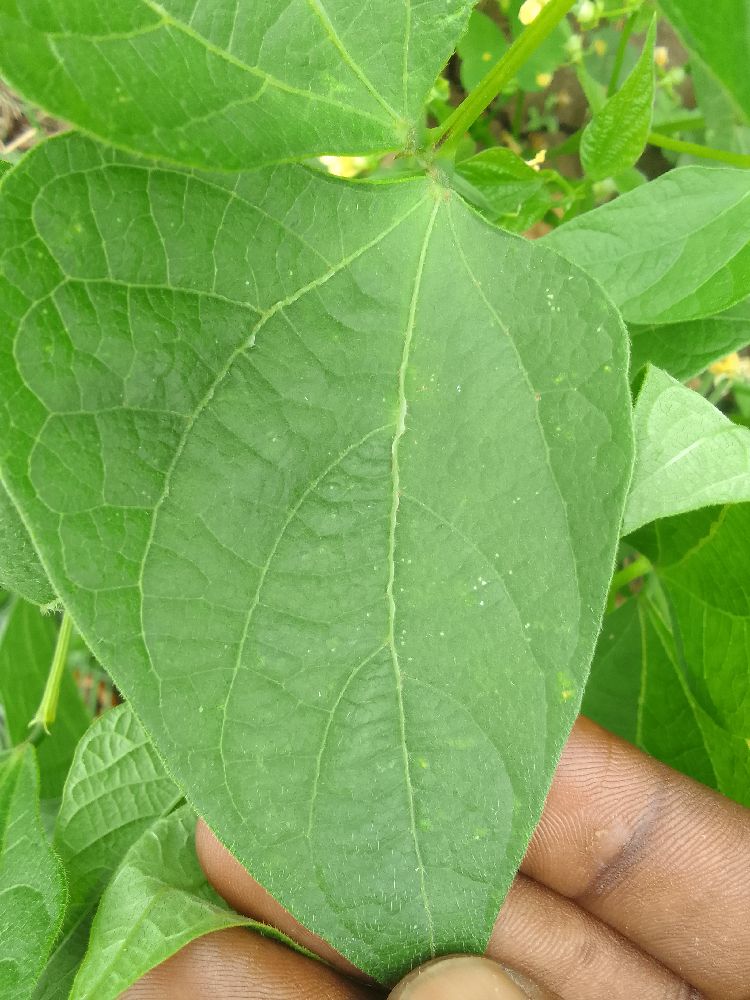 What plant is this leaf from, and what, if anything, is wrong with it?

common bean, healthy
